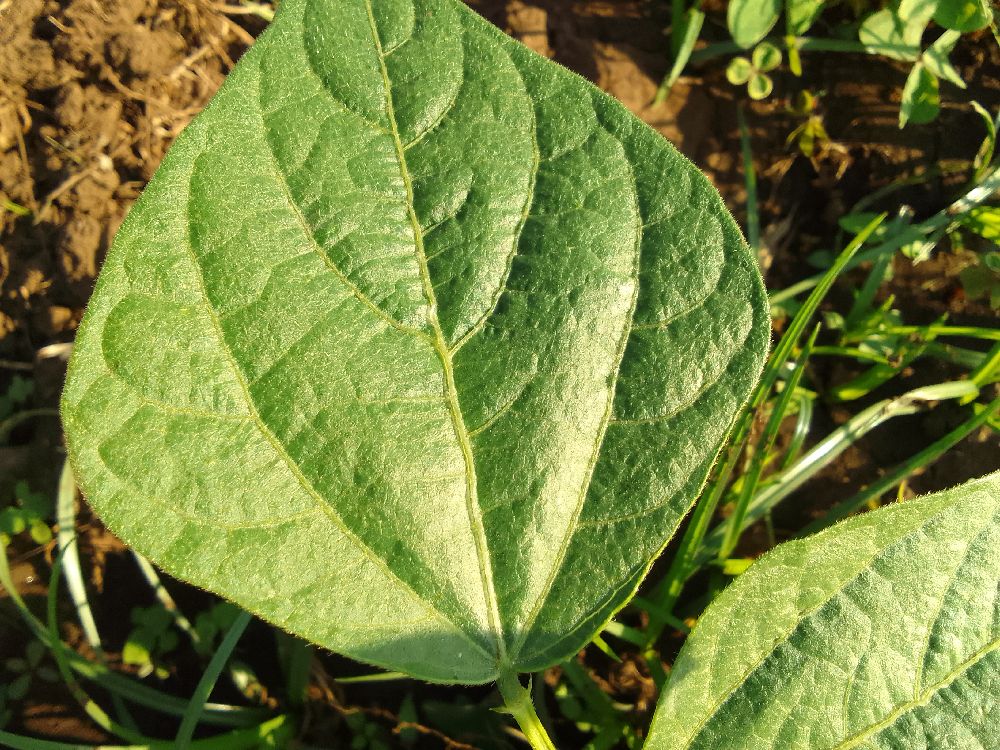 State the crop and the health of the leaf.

common bean, healthy
